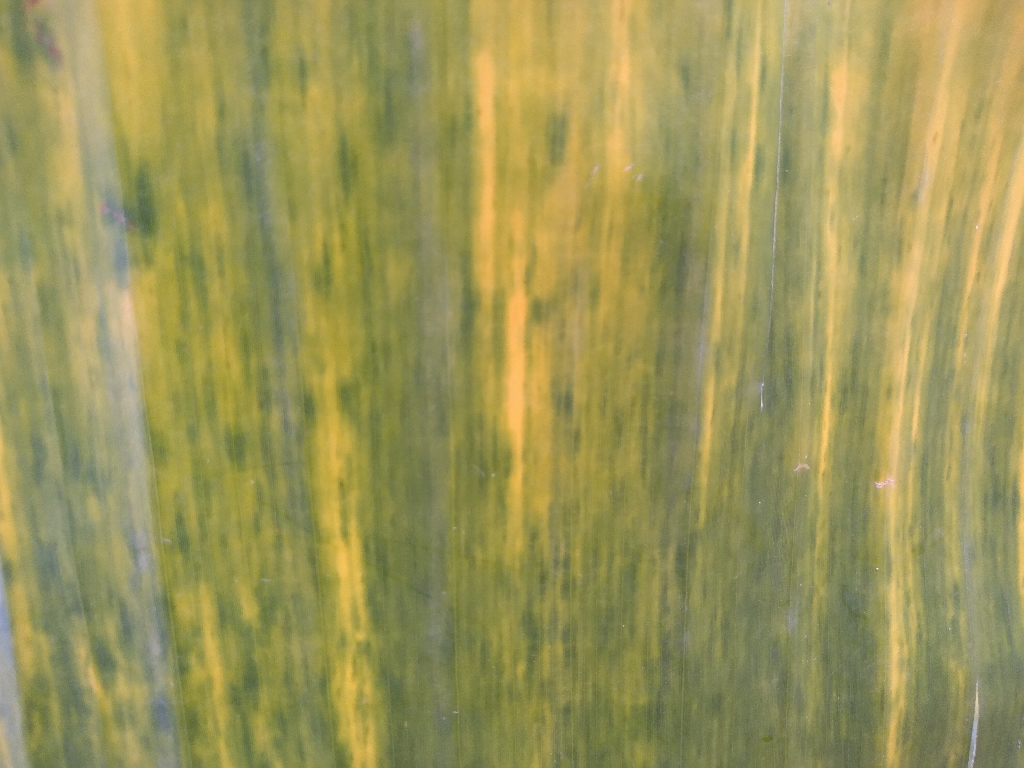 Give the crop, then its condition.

banana, fusarium wilt race 1
